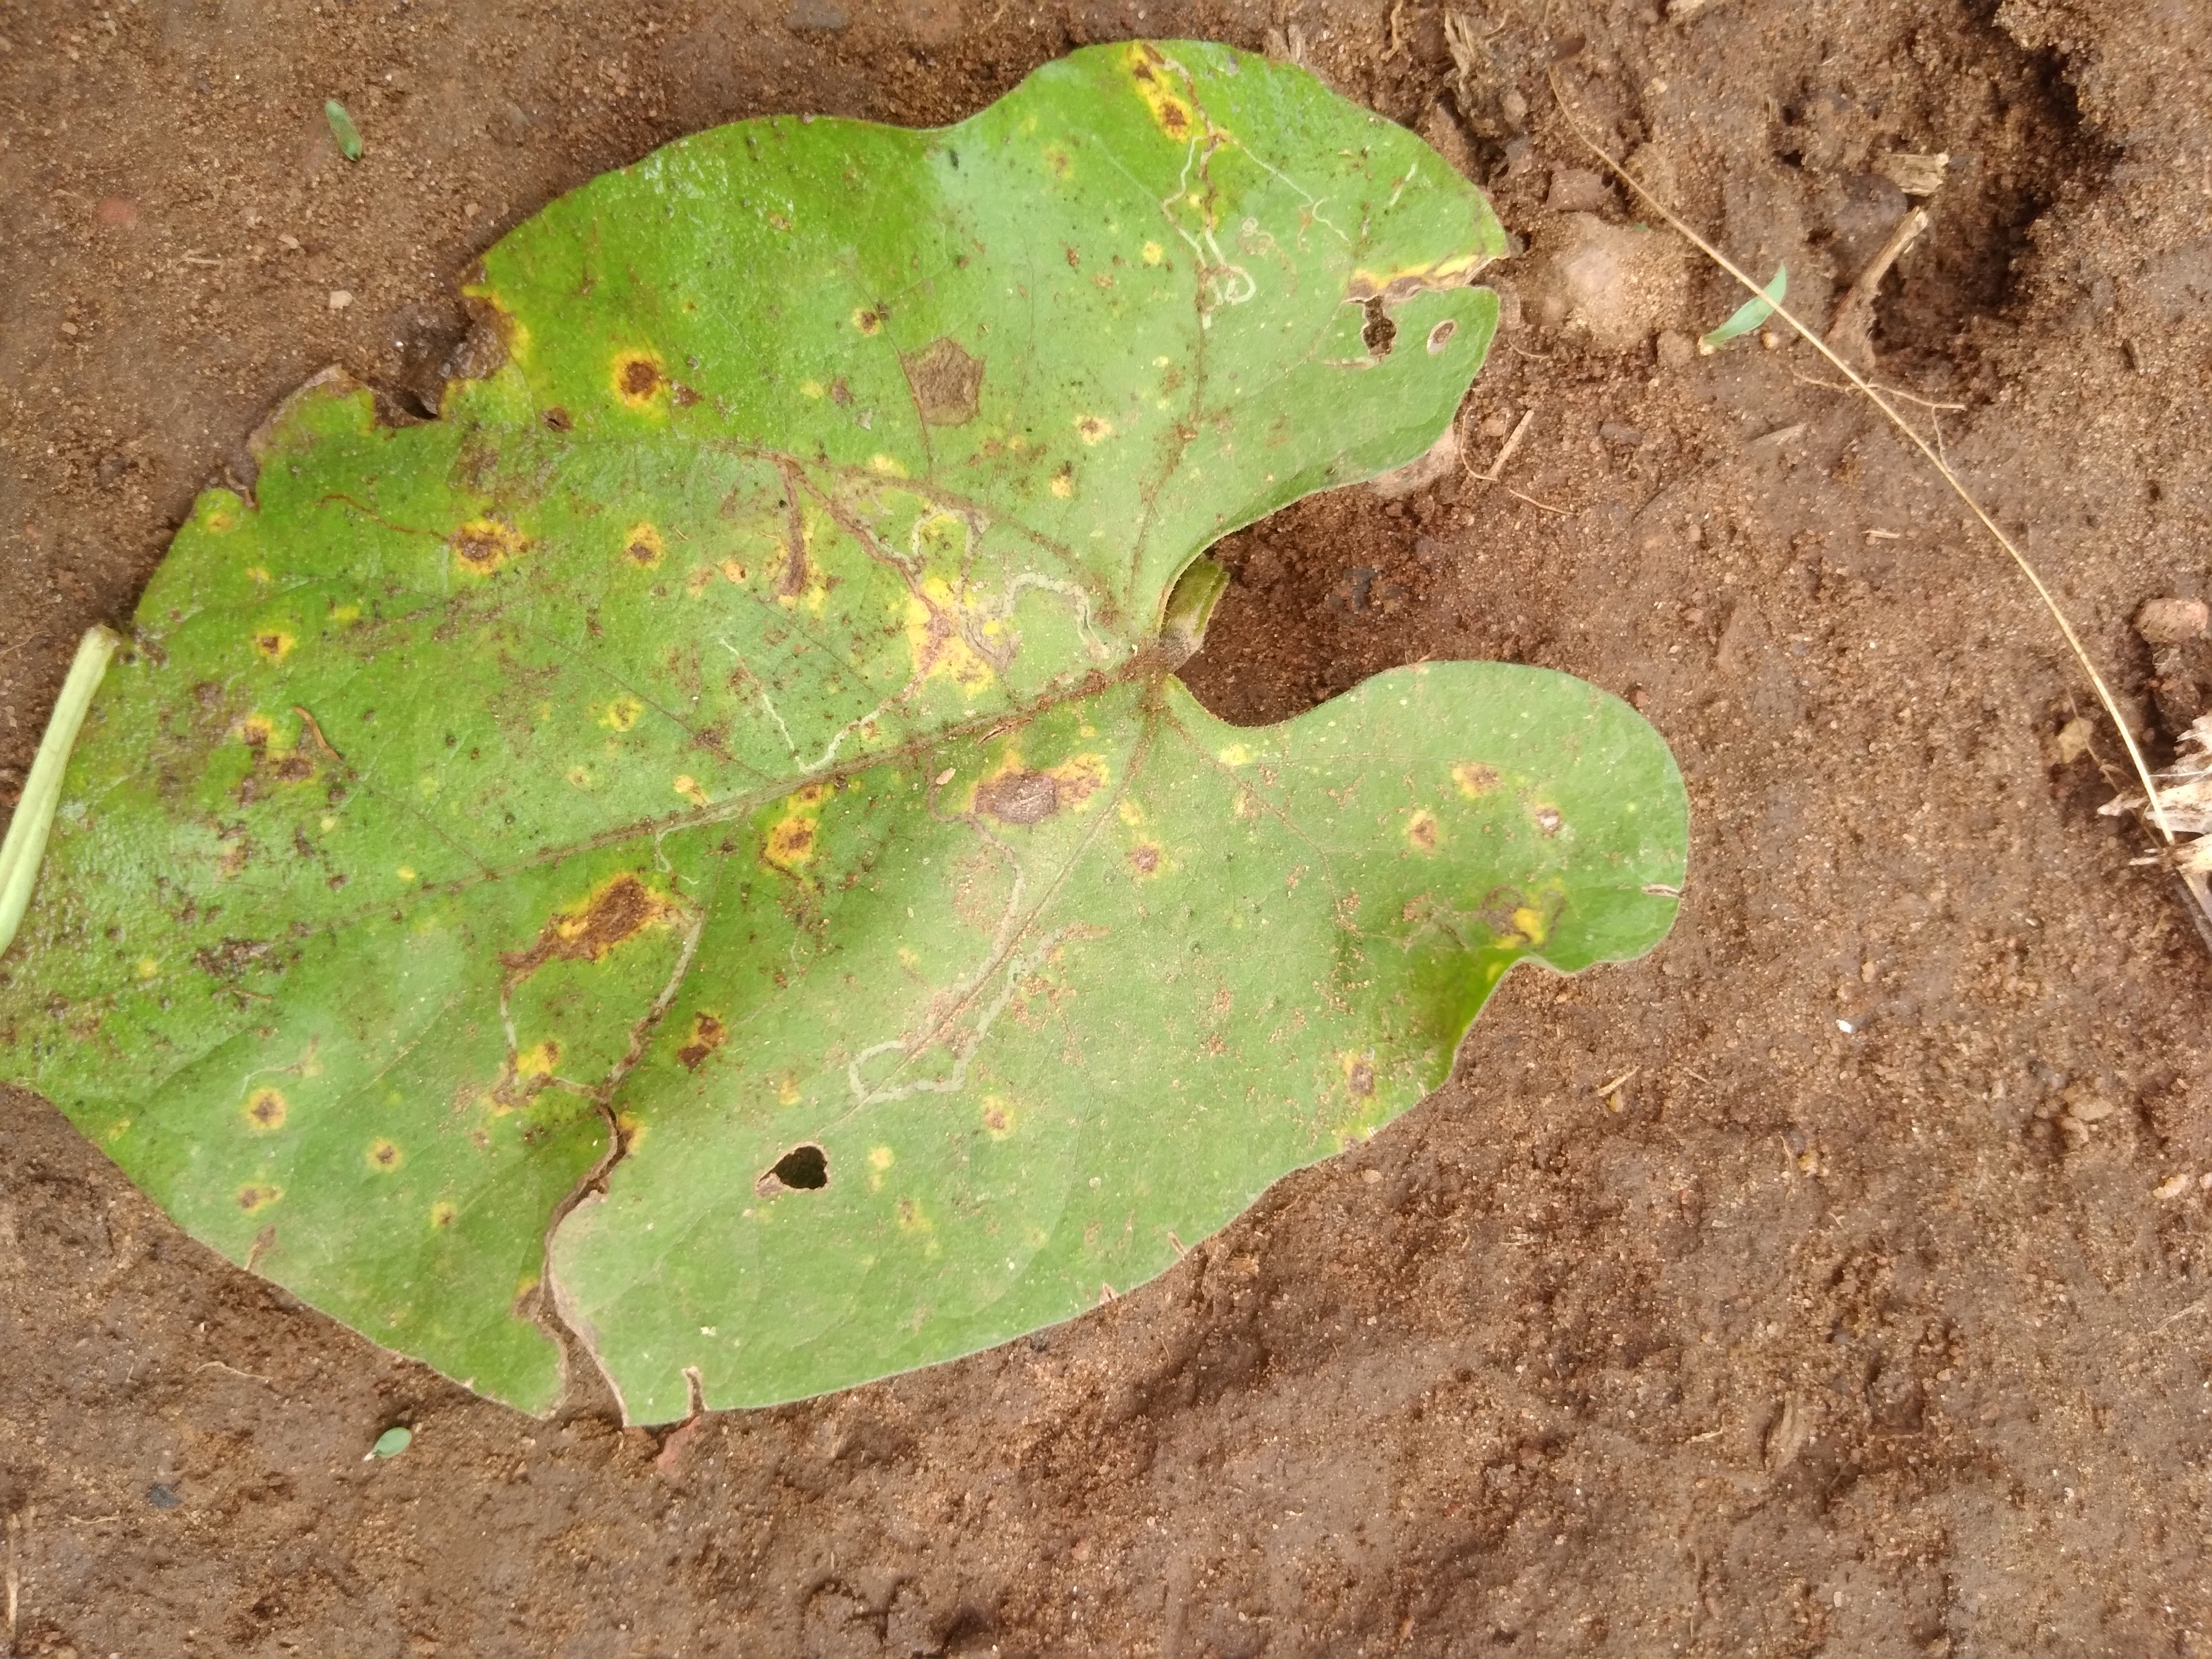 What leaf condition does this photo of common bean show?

rust
